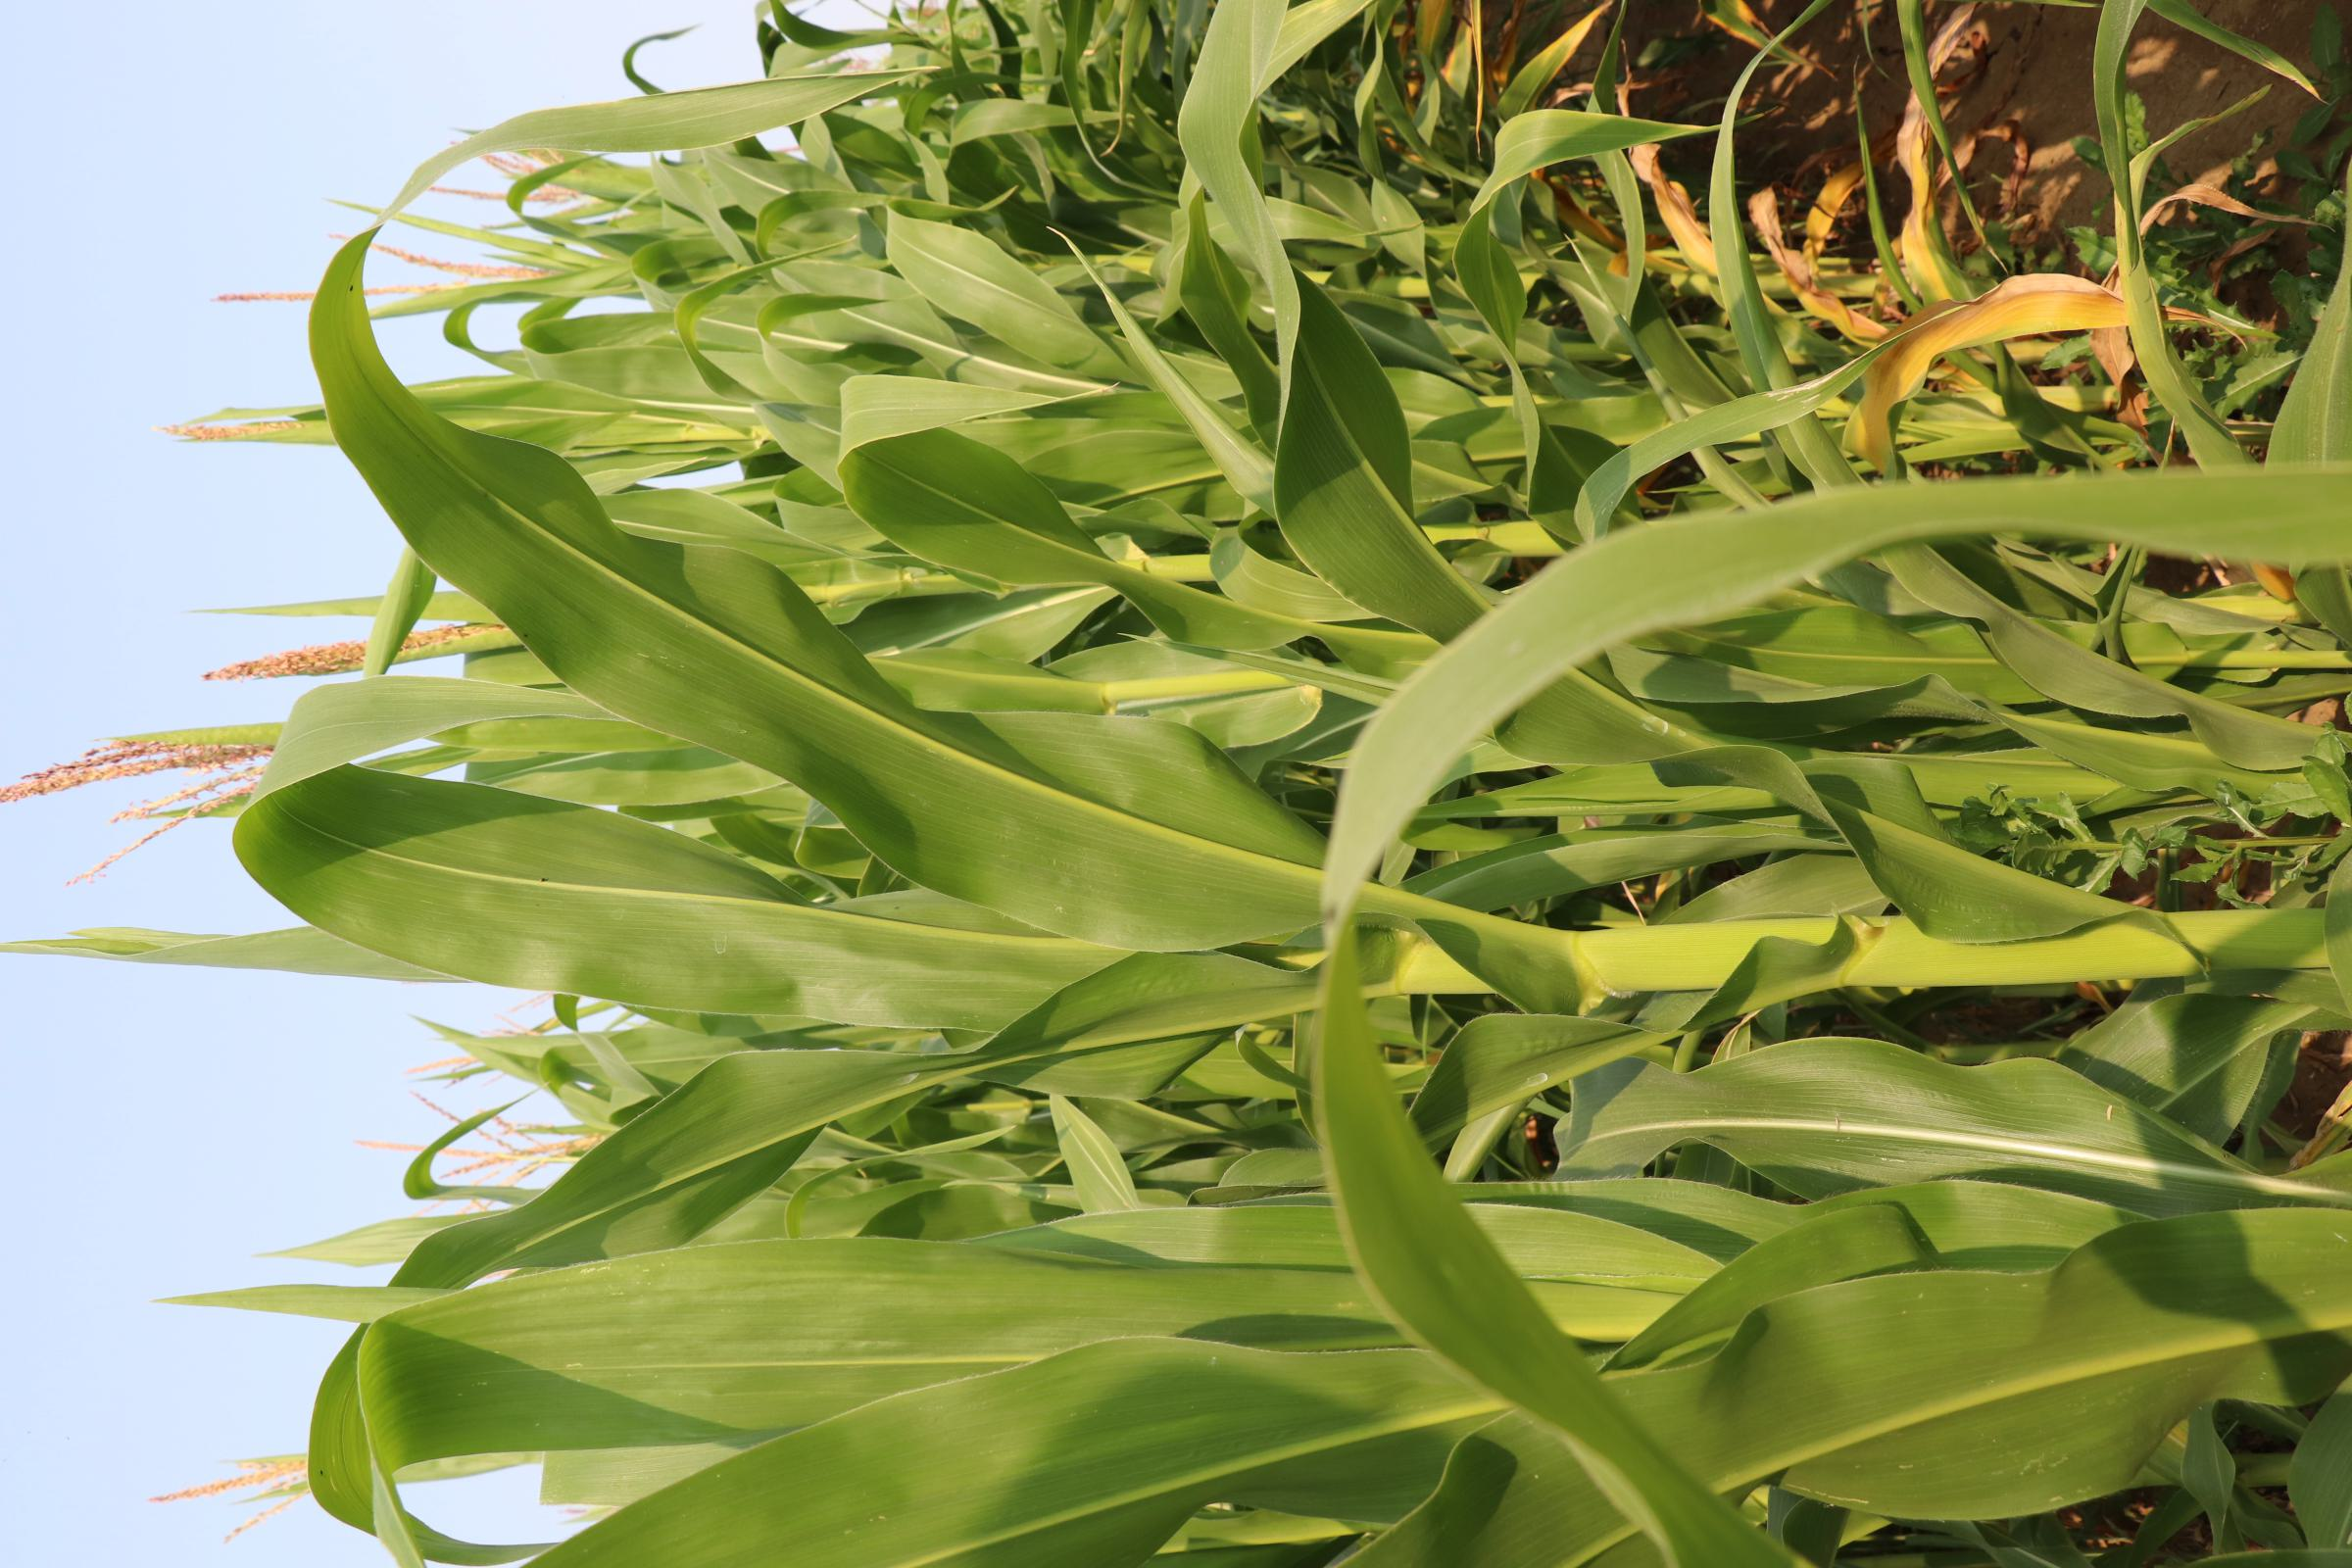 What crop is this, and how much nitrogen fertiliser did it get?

maize, reduced nitrogen fertilisation
